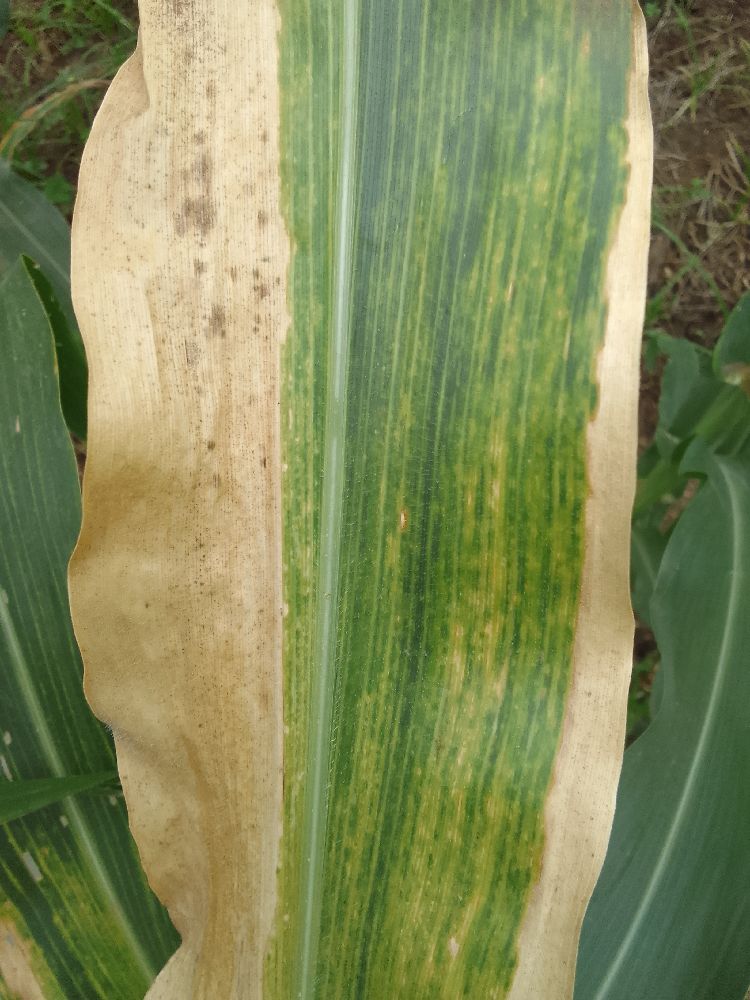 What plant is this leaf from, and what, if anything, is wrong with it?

maize, maize lethal necrosis
